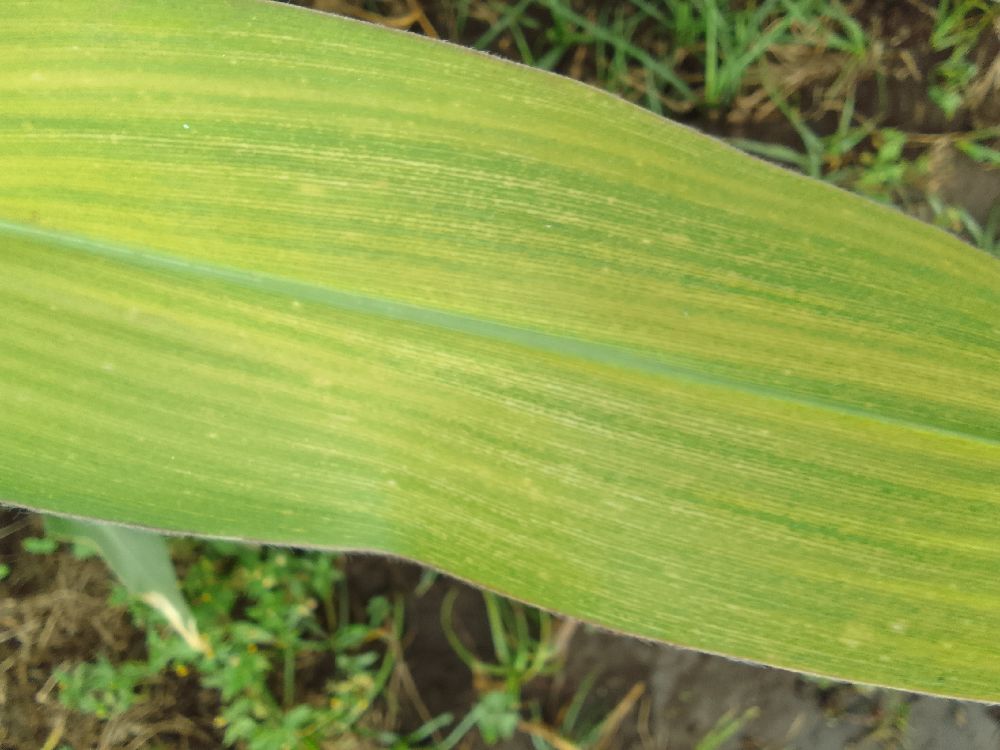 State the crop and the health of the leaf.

maize, maize lethal necrosis
